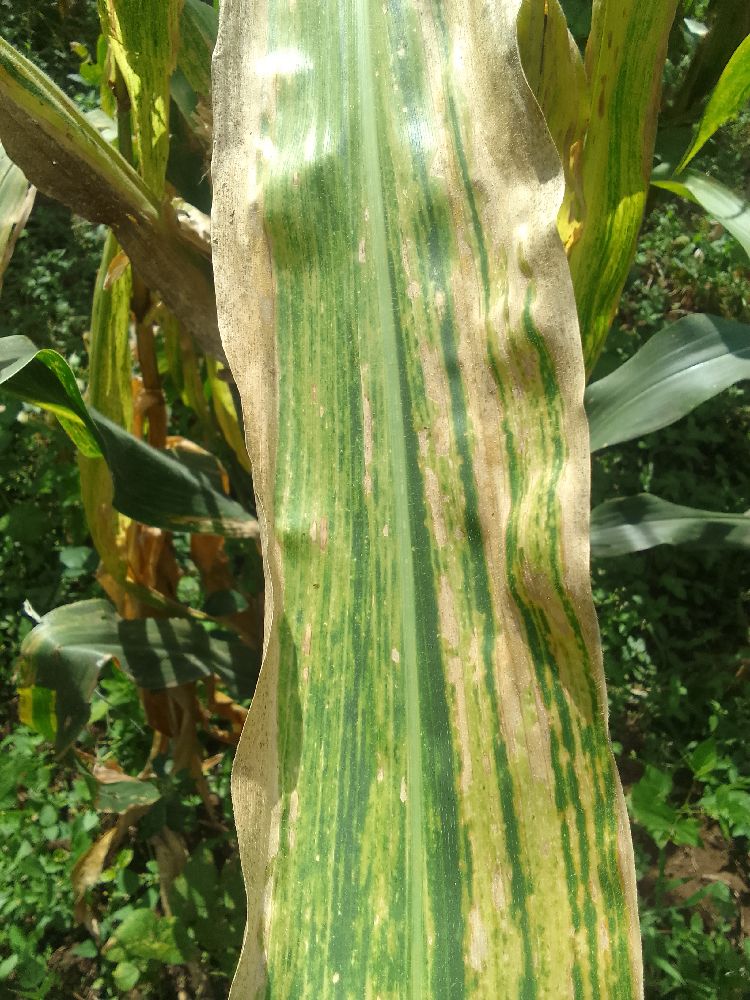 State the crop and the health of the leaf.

maize, maize lethal necrosis
